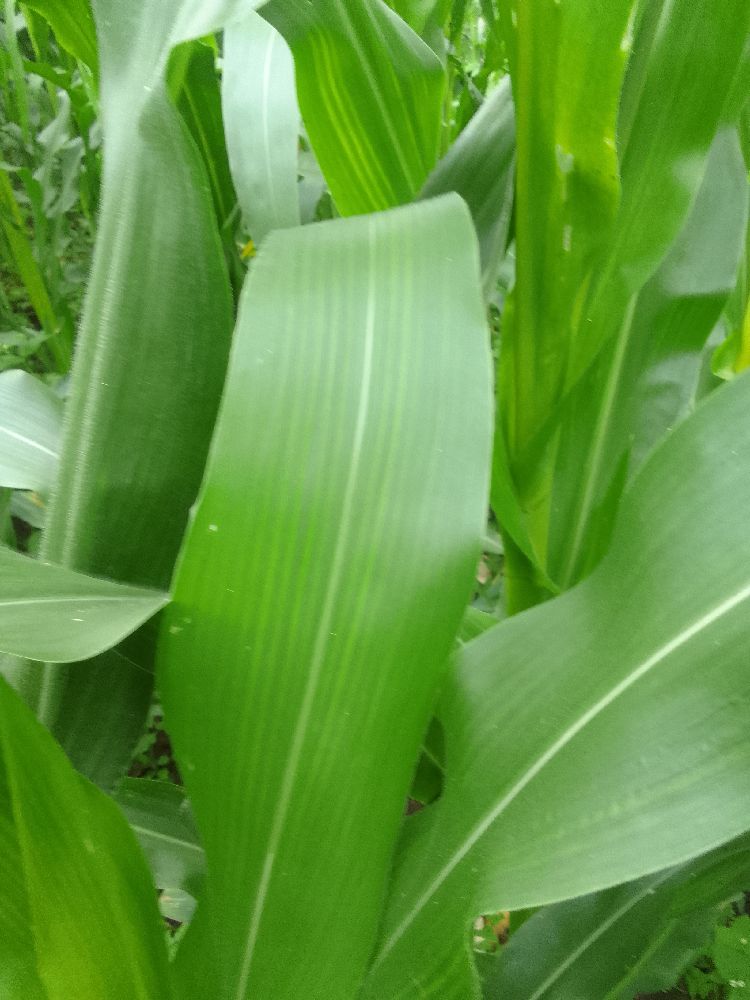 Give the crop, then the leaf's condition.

maize, healthy
